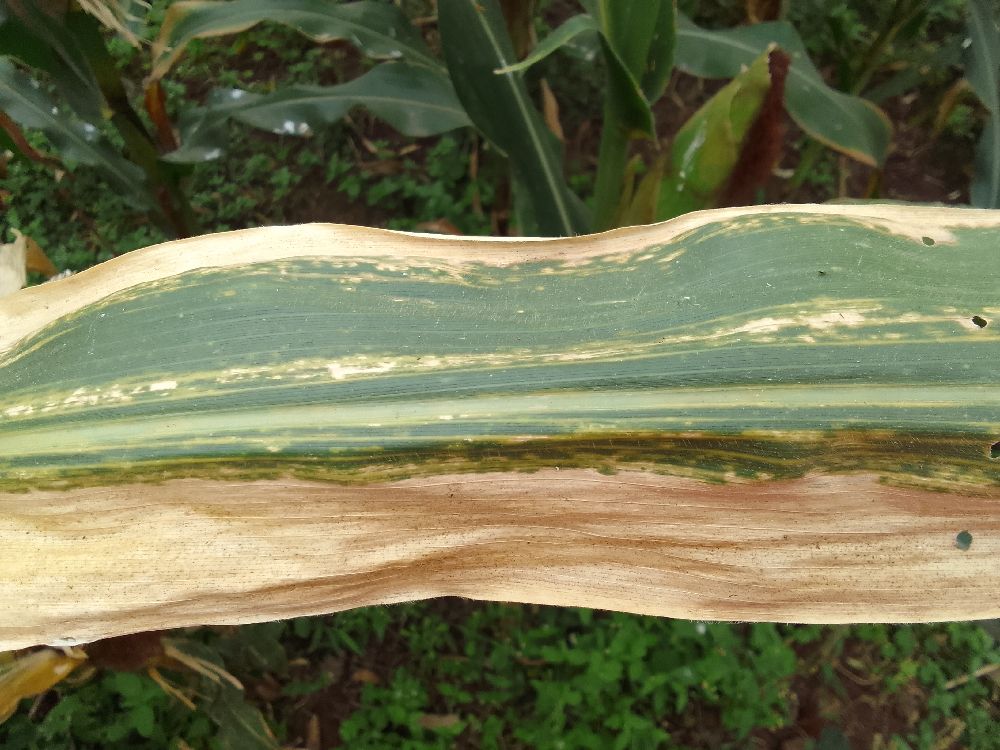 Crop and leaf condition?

maize, maize lethal necrosis
